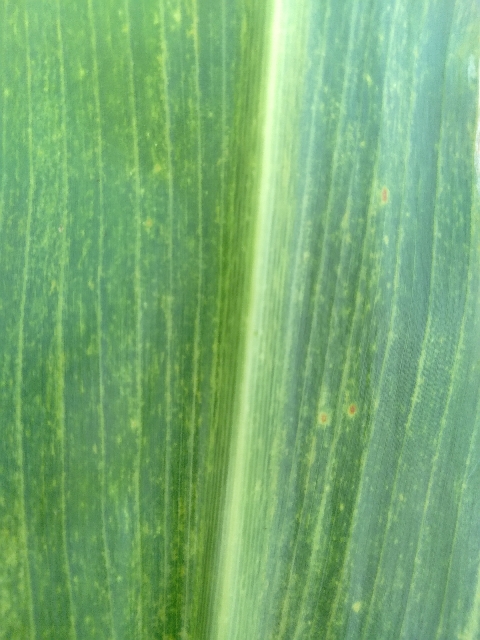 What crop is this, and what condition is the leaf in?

maize, maize lethal necrosis
